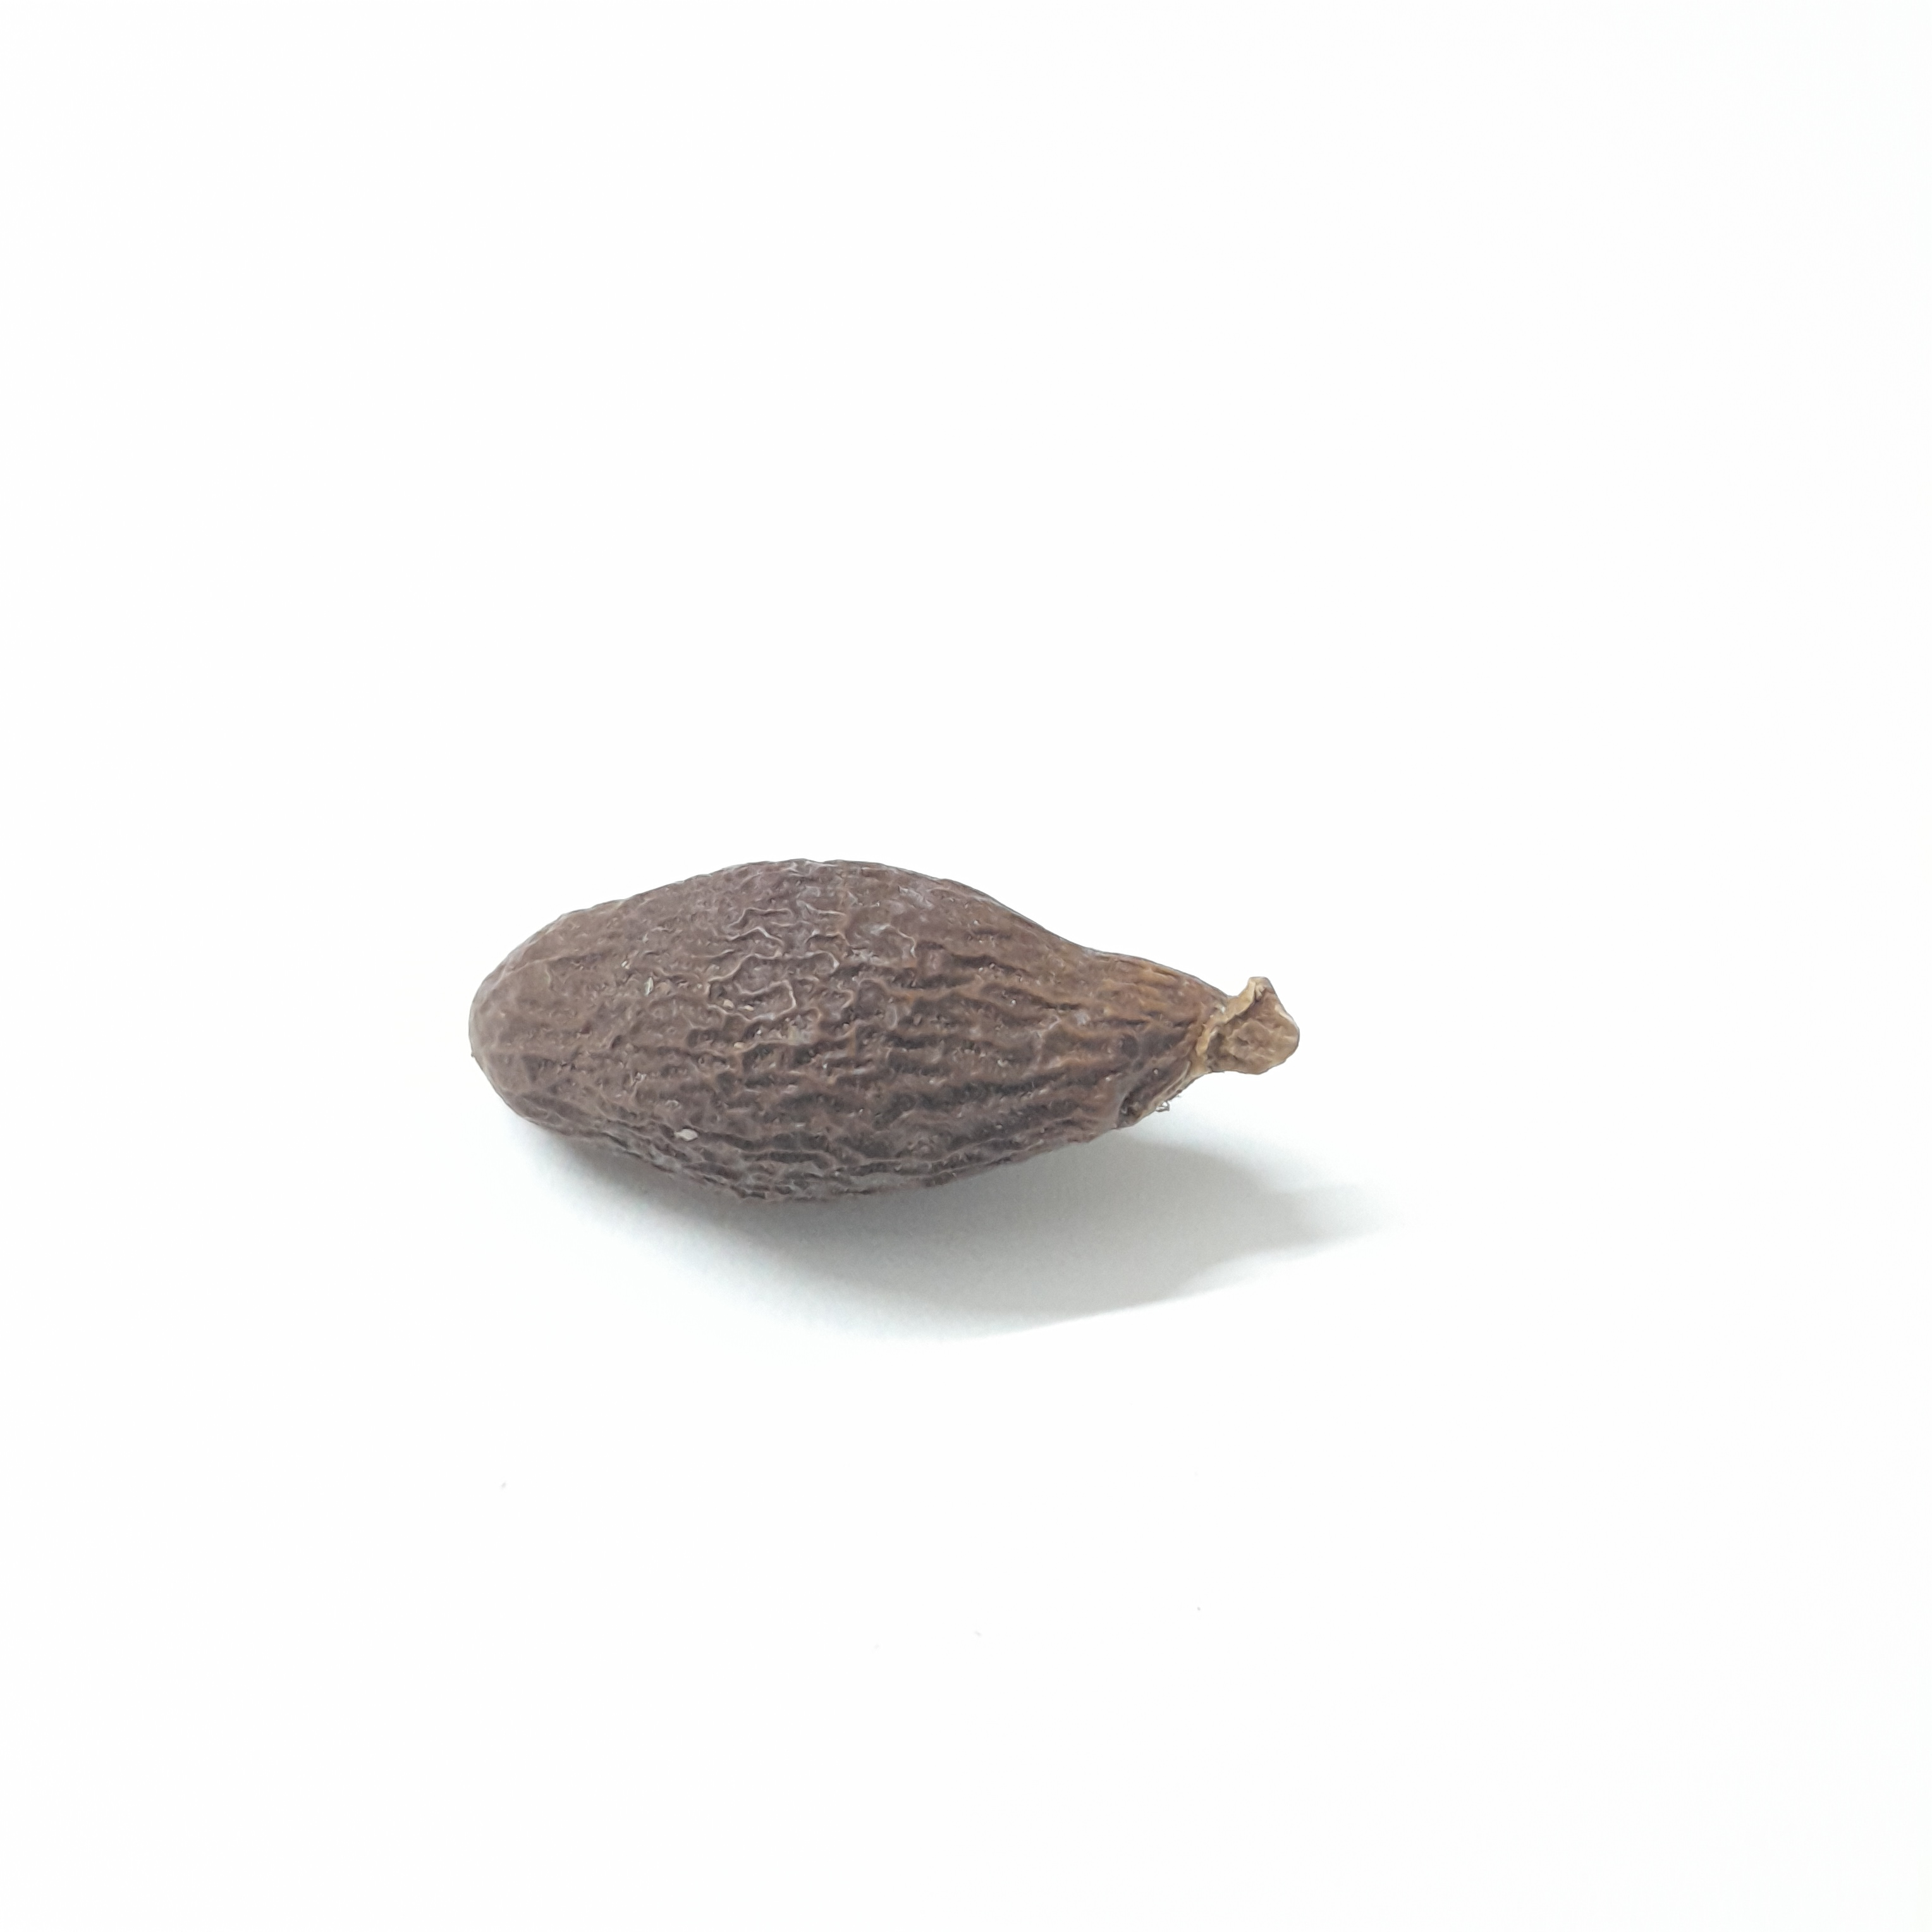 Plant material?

niranjanphal
